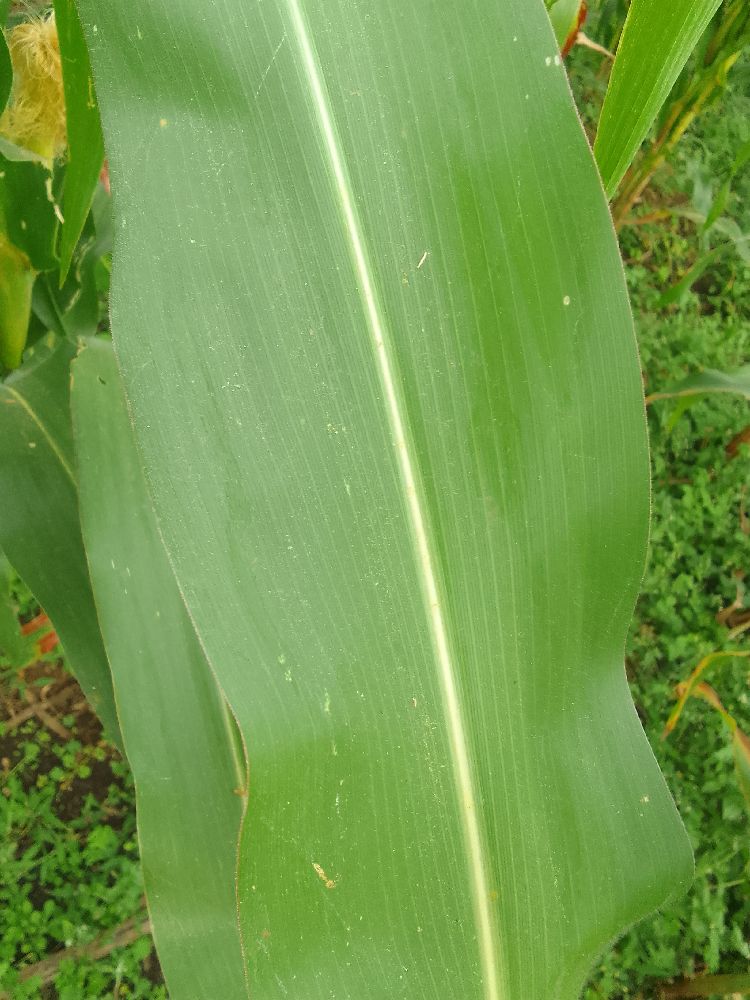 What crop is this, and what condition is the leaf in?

maize, healthy
